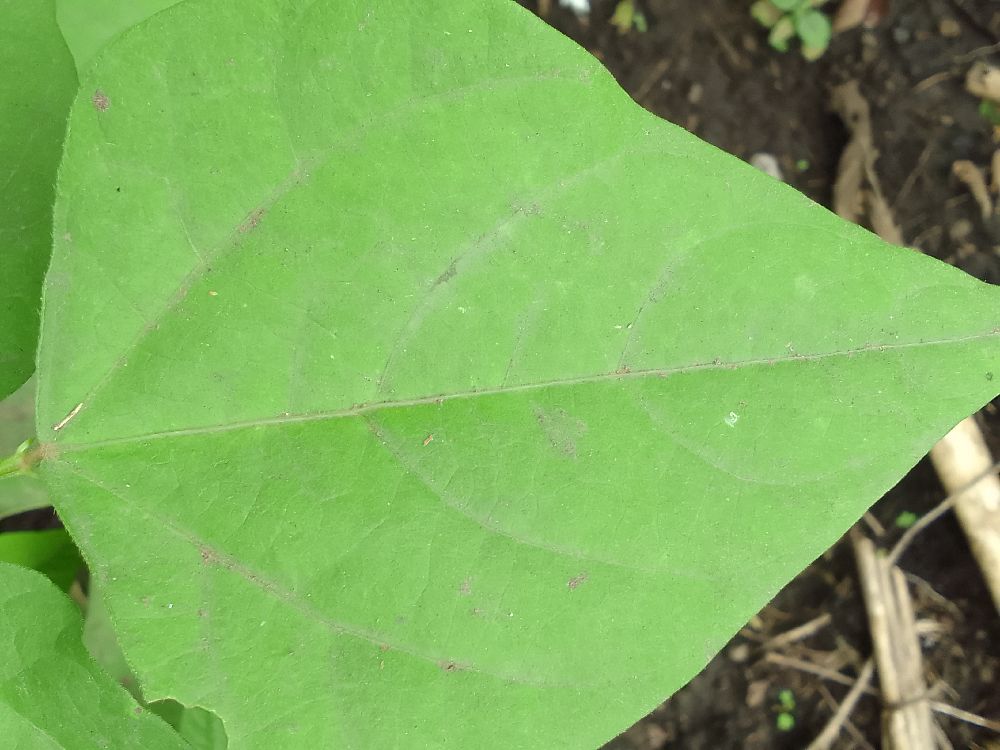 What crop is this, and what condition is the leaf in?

common bean, healthy
